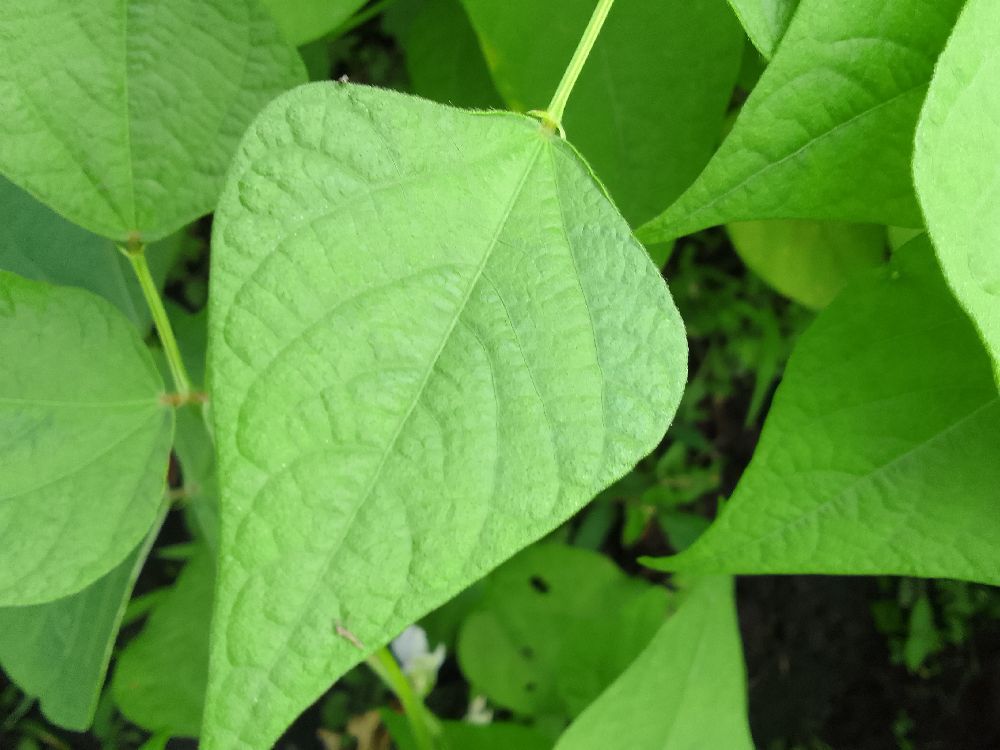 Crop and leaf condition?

common bean, healthy
